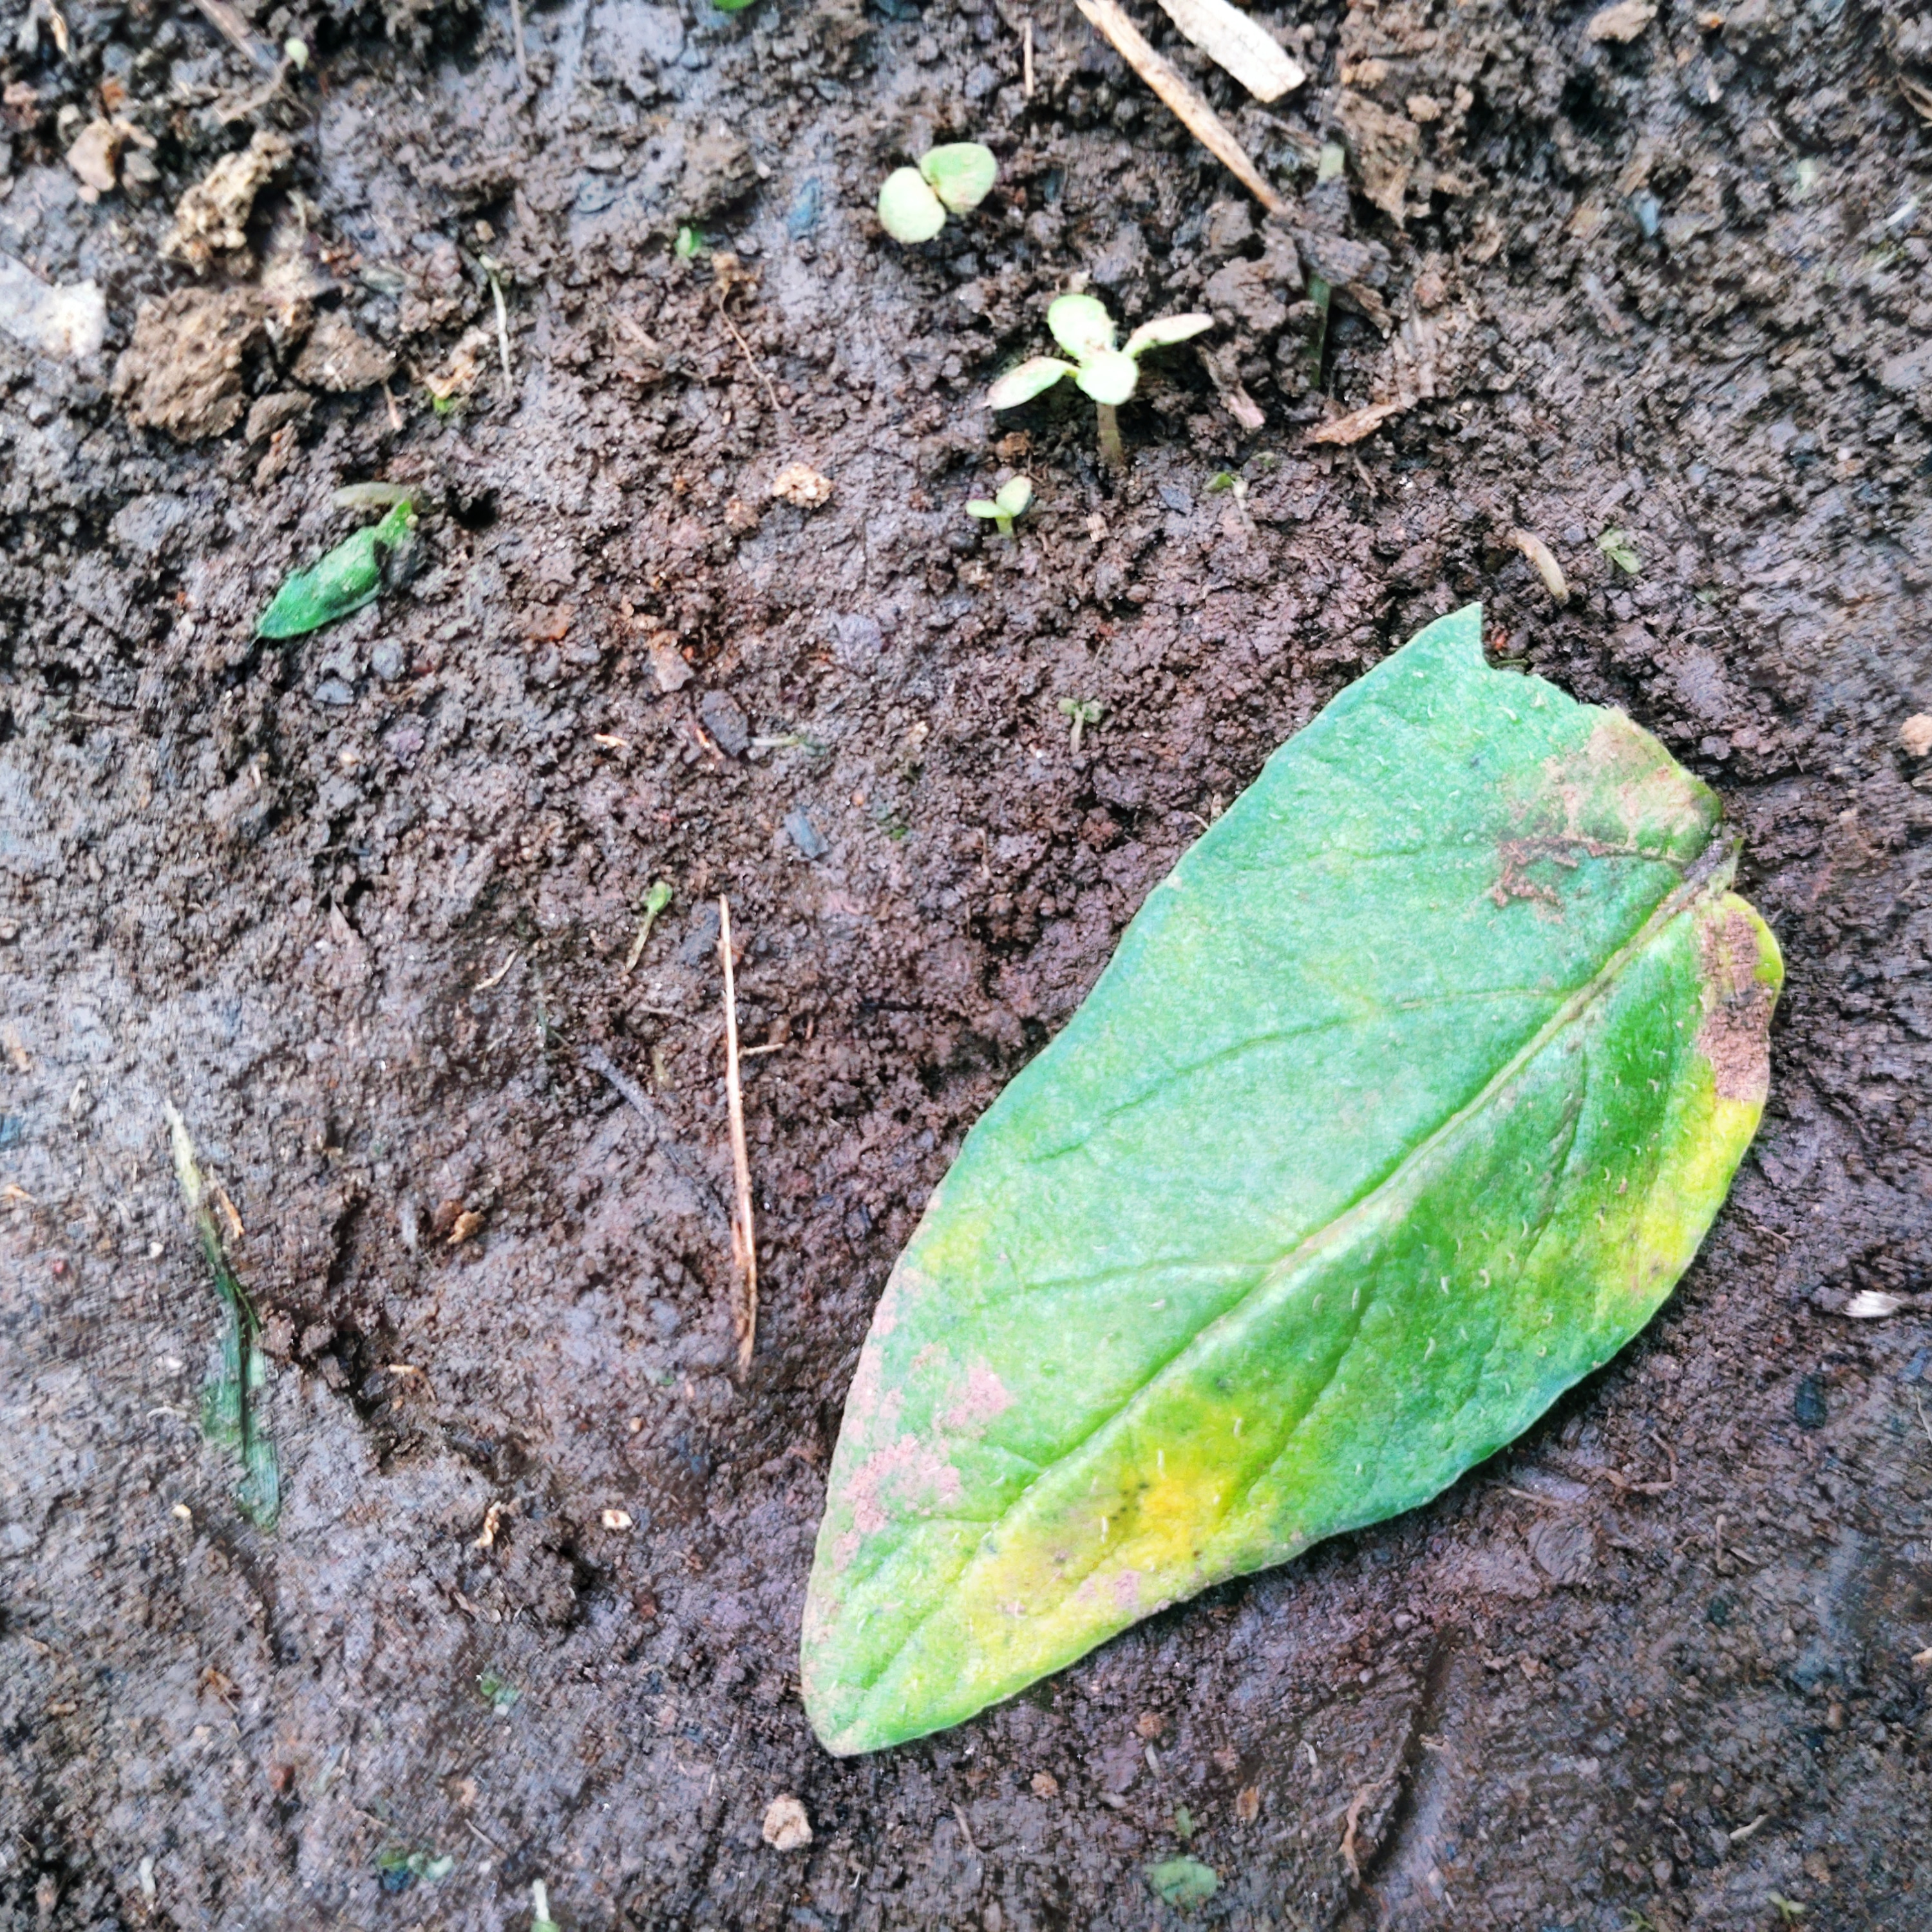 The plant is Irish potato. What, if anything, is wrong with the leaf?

late blight
